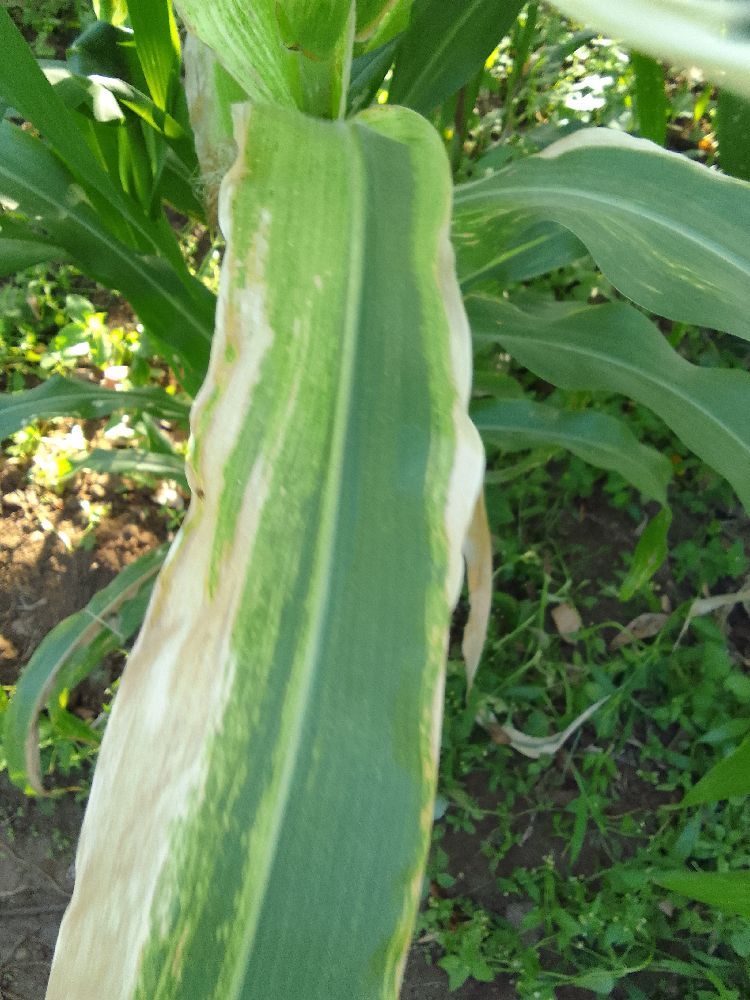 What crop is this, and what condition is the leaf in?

maize, maize lethal necrosis
